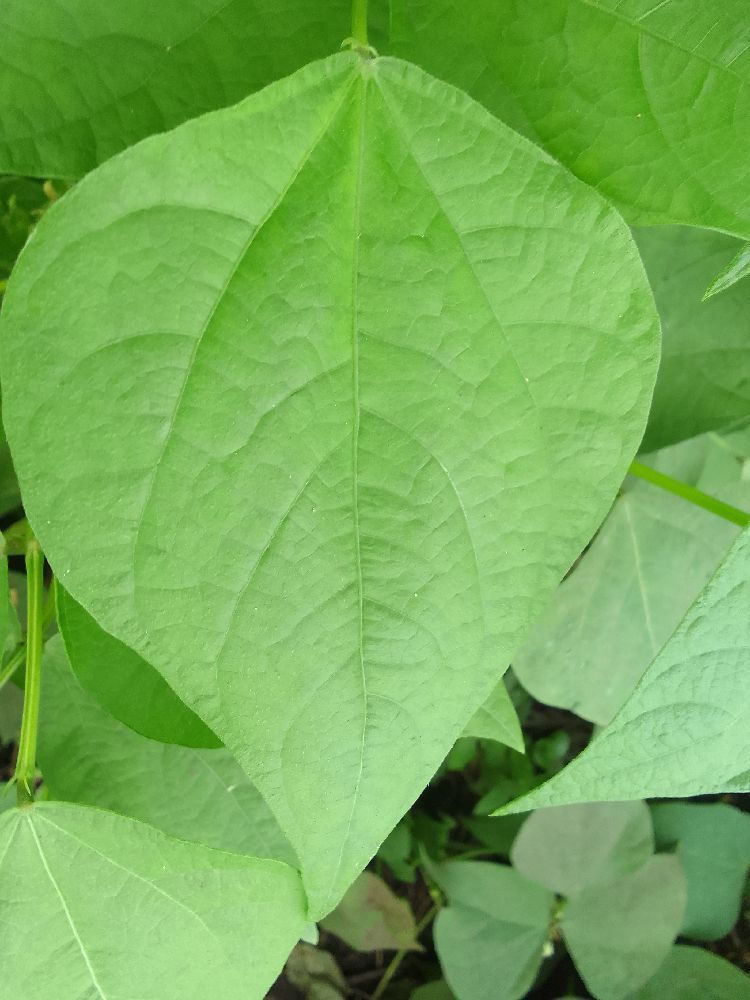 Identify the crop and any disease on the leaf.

common bean, healthy
